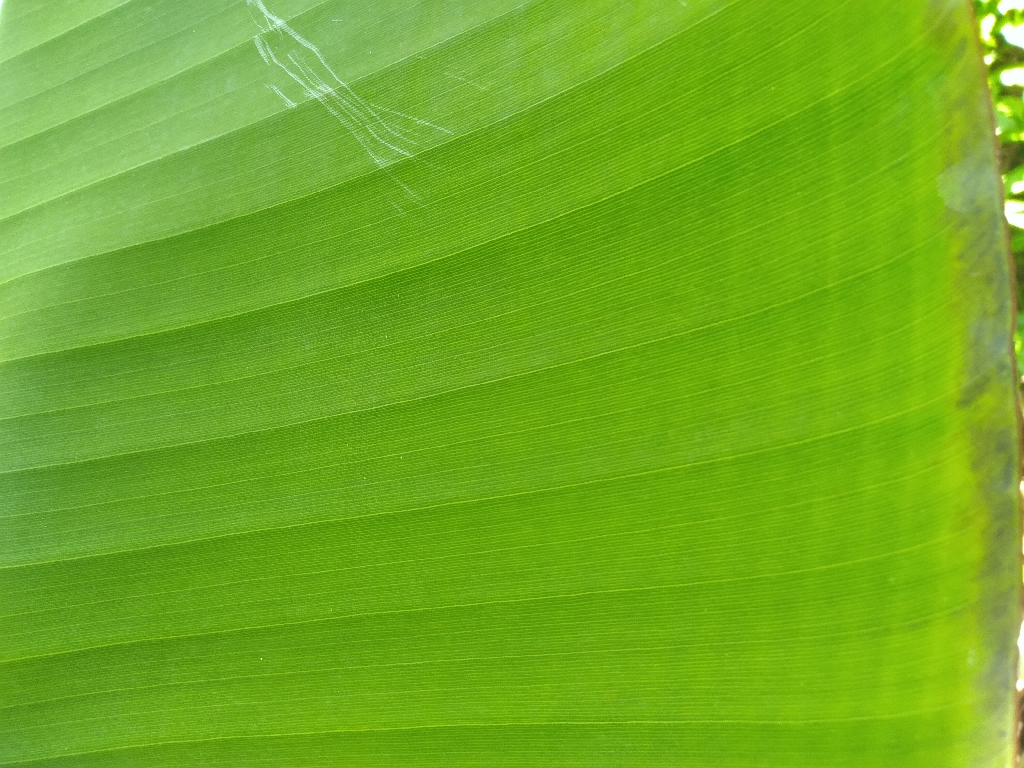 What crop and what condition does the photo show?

banana, healthy
